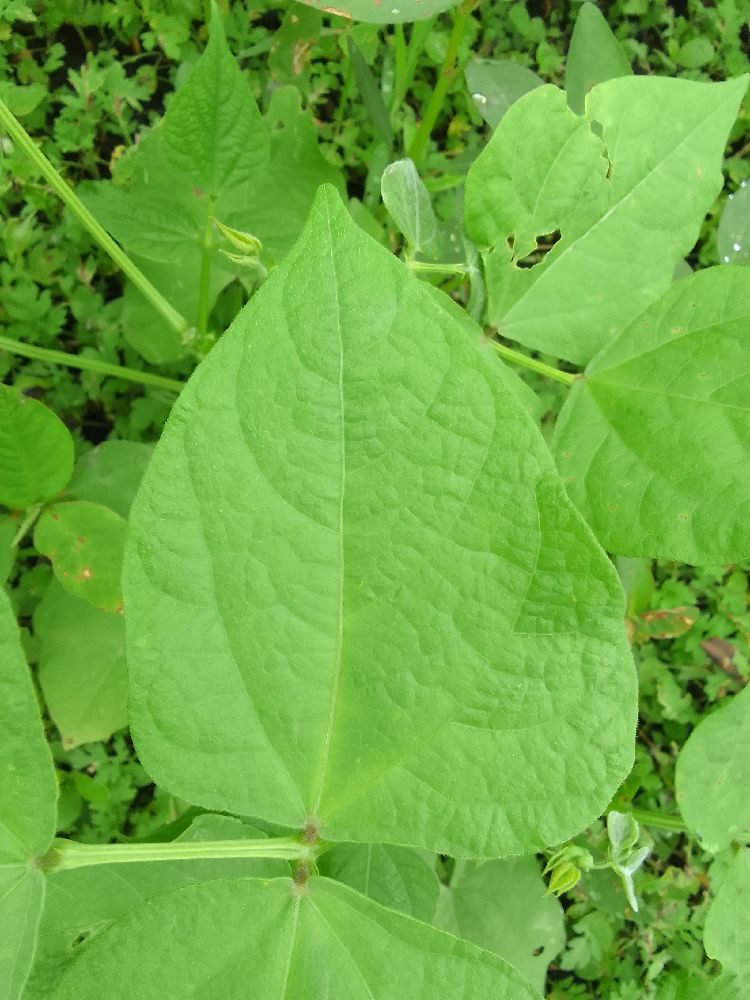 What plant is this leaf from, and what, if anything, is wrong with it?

common bean, healthy
